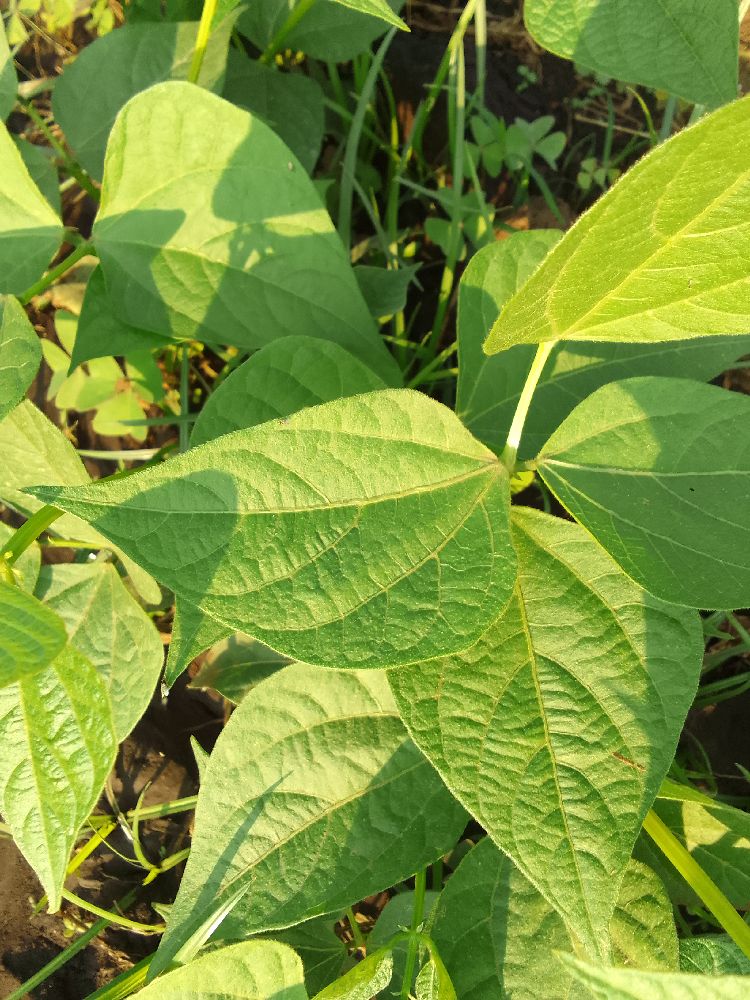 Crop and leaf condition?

common bean, healthy
